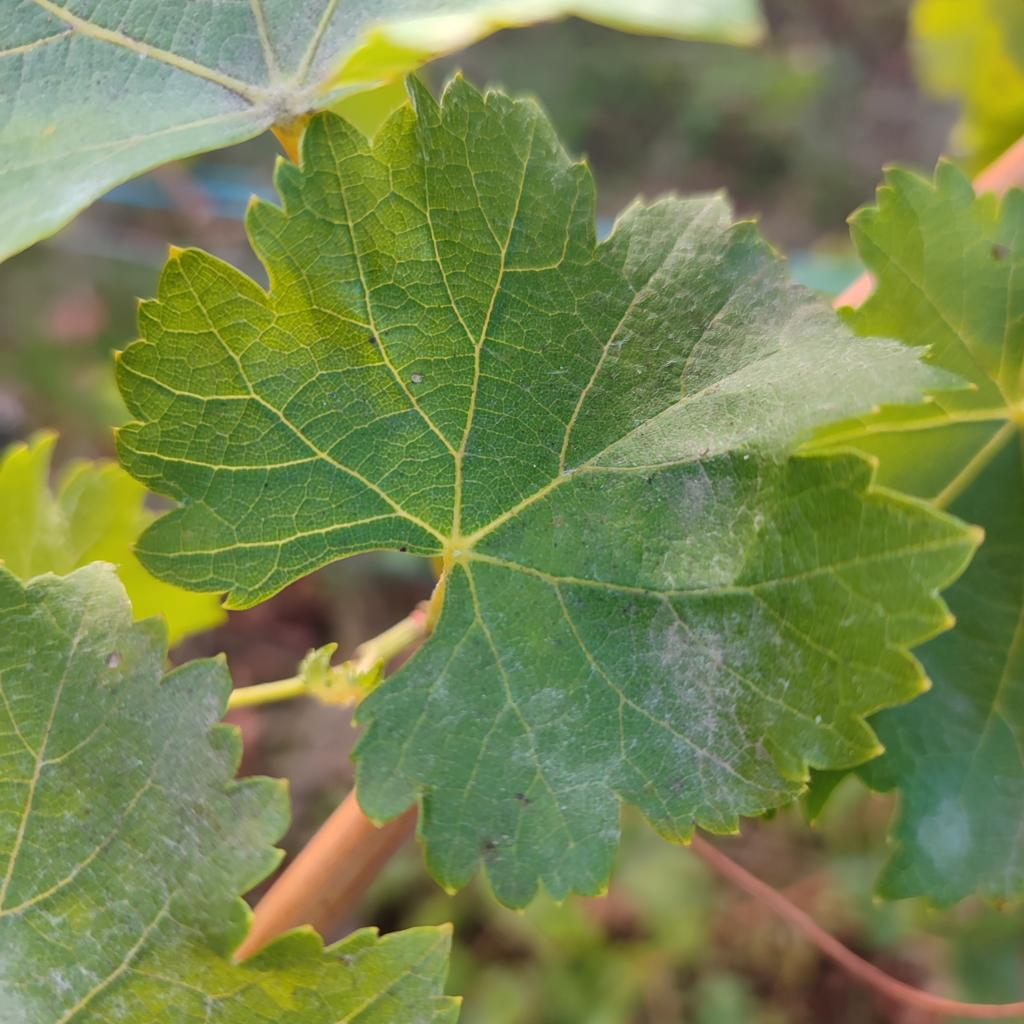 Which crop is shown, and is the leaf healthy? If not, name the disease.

grapevine, powdery mildew
